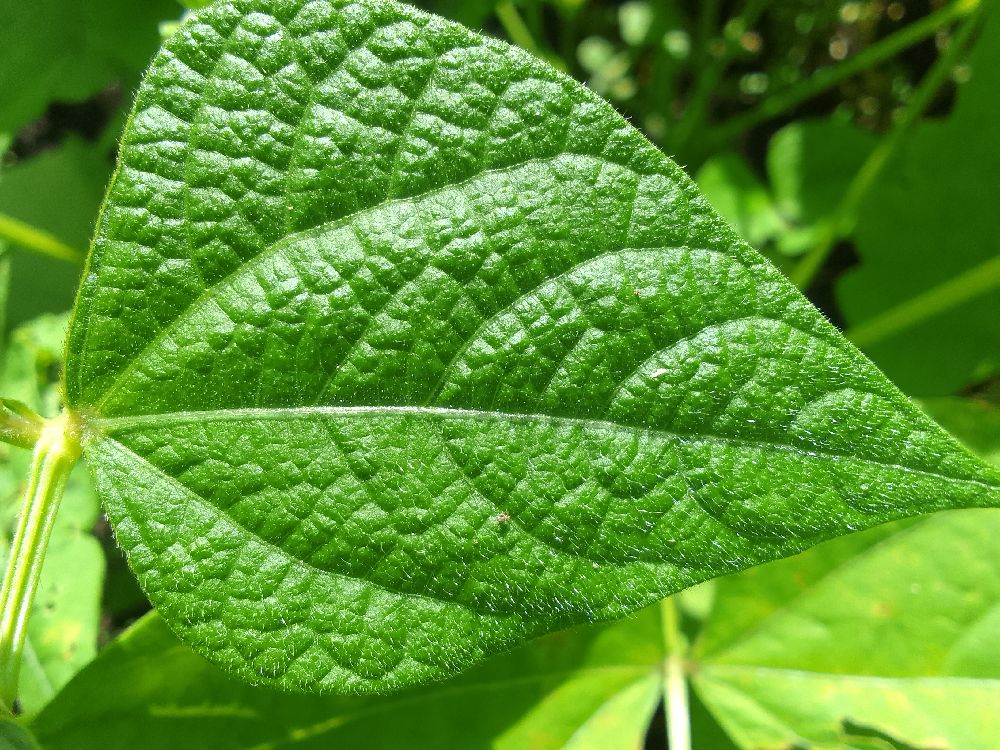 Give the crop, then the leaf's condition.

common bean, healthy
